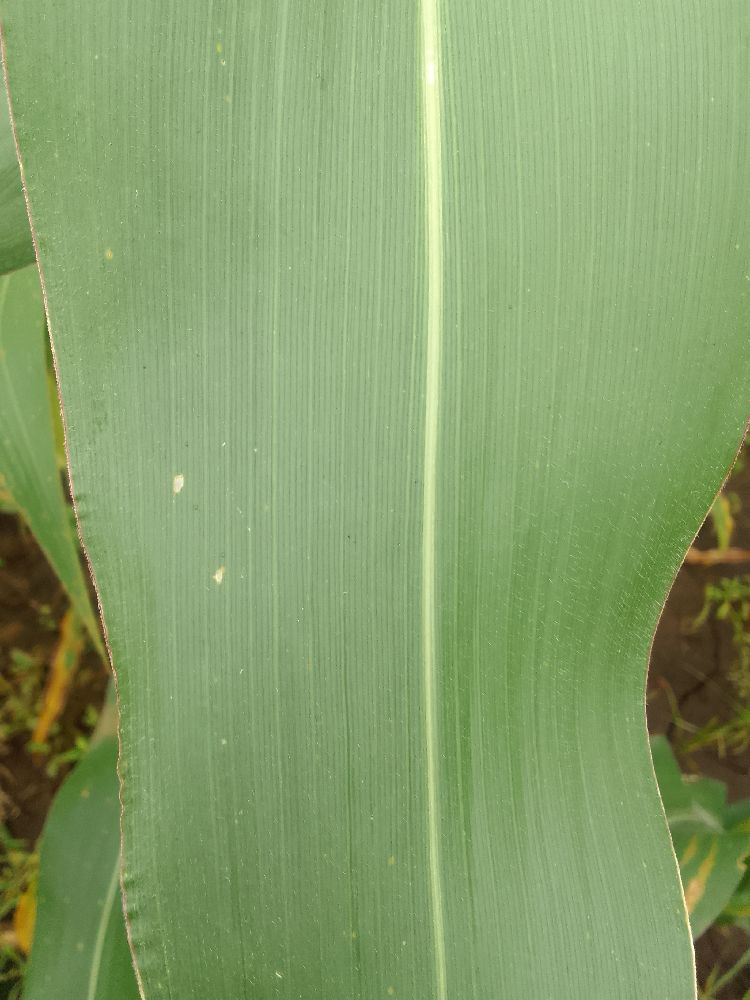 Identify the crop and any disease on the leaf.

maize, healthy
